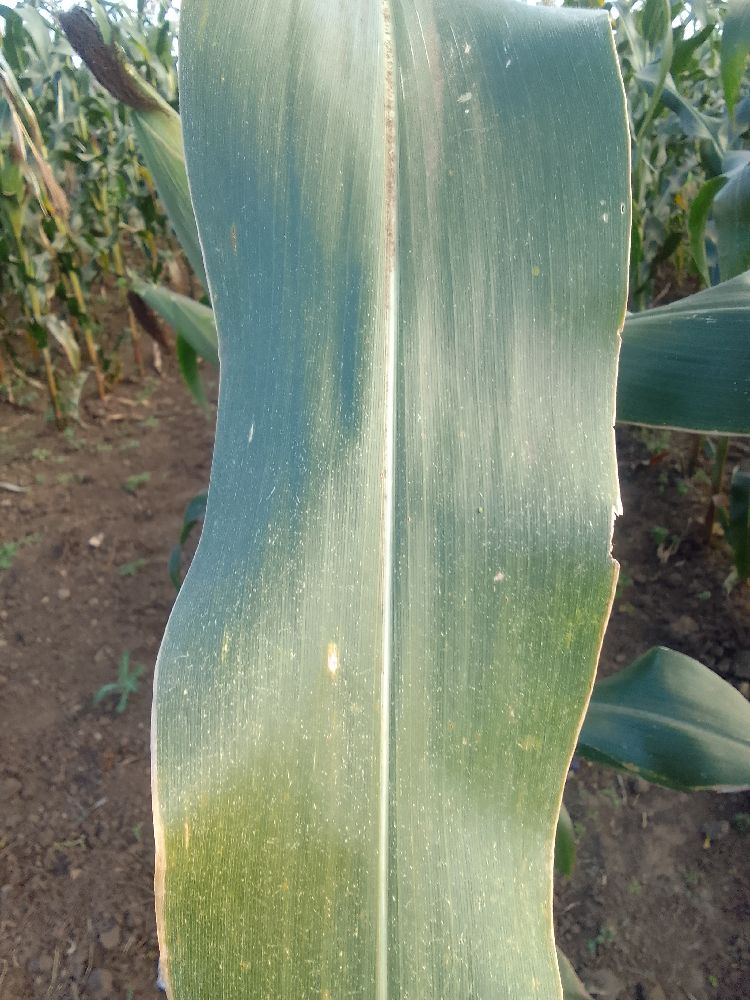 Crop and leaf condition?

maize, healthy
